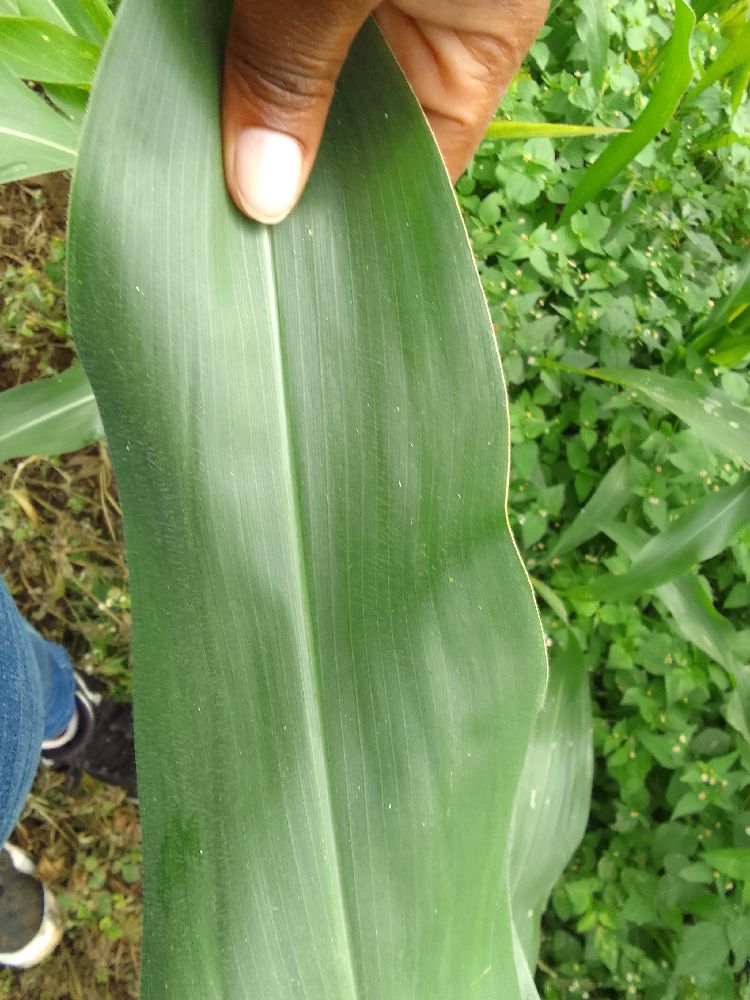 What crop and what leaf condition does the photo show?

maize, healthy
